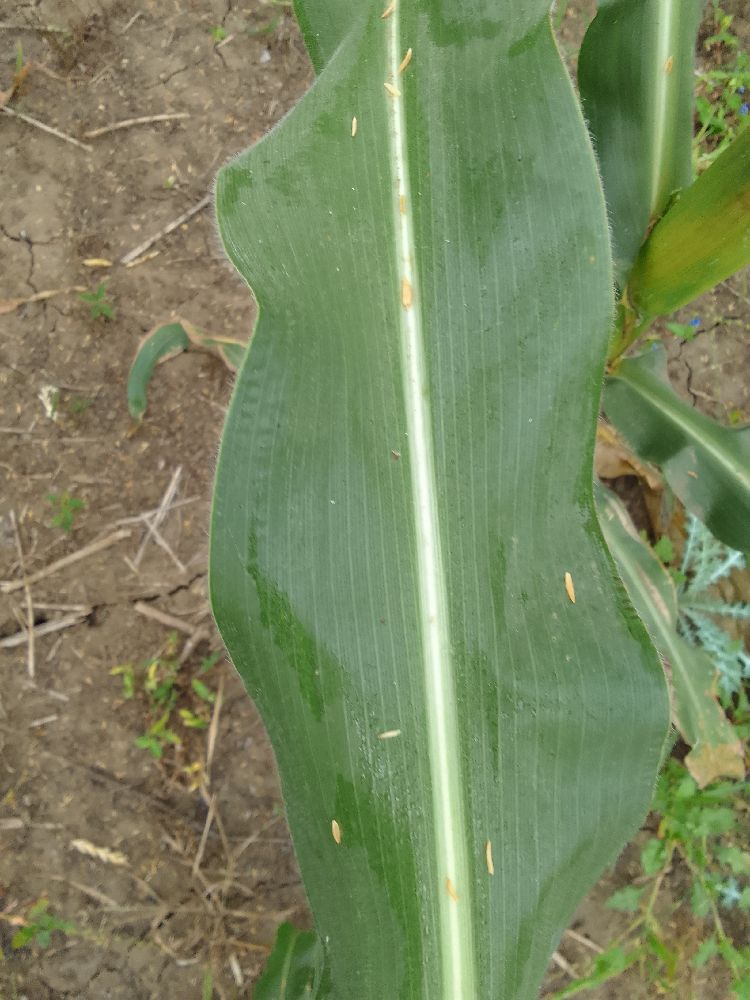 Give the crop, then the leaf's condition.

maize, healthy
